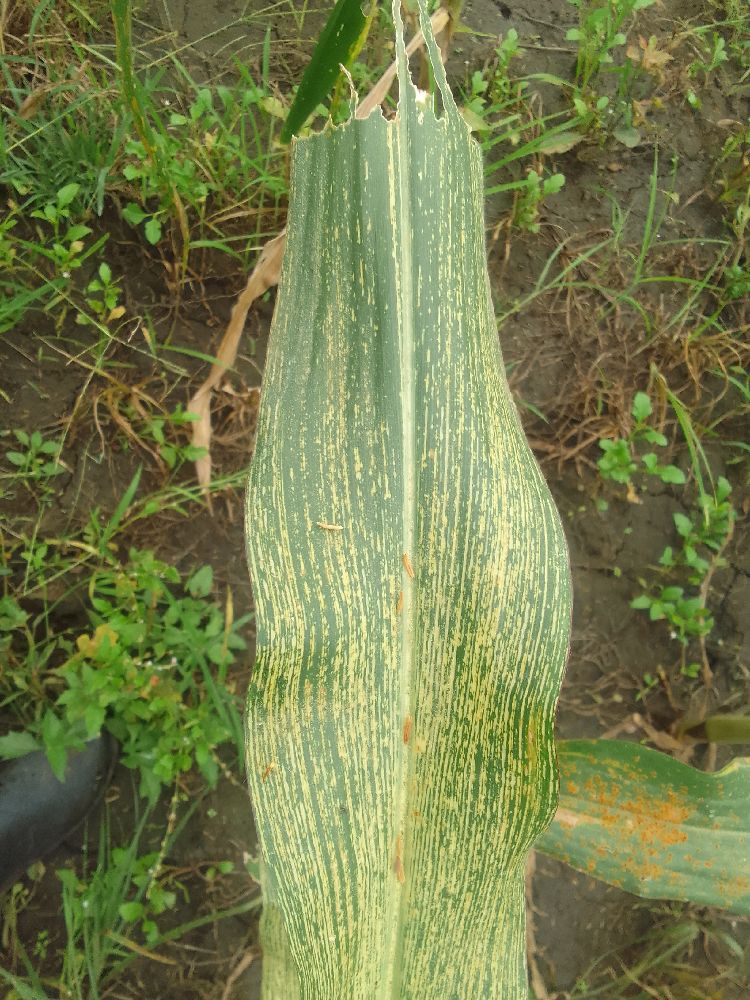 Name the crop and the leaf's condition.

maize, maize streak virus
